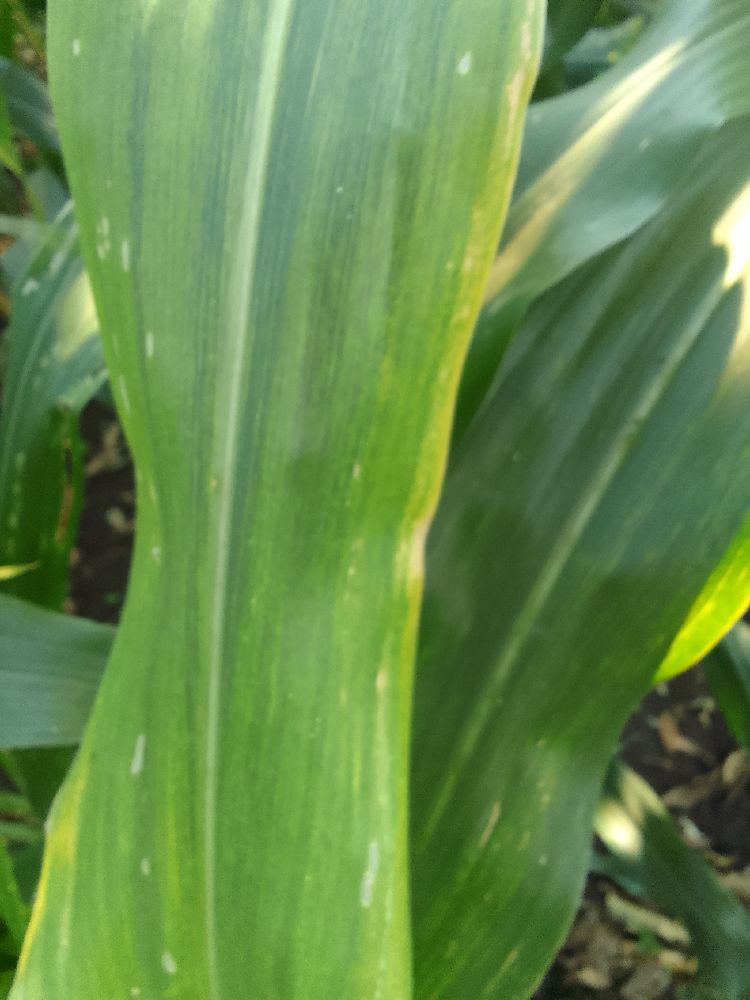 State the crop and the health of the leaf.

maize, maize lethal necrosis
